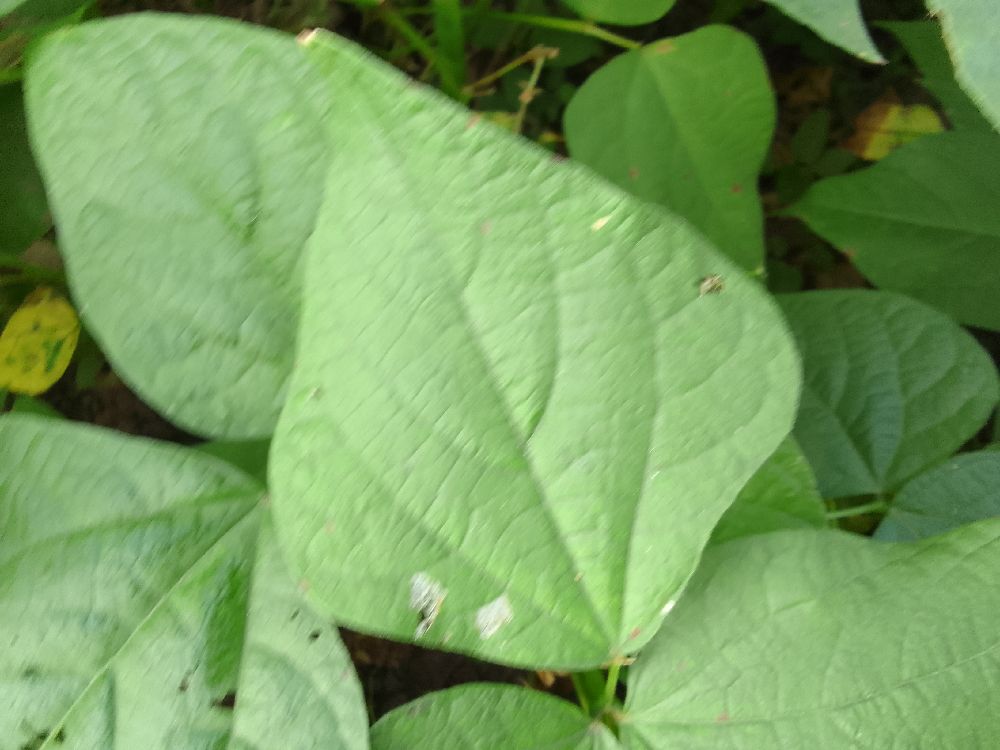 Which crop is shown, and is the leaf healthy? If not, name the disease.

common bean, healthy
